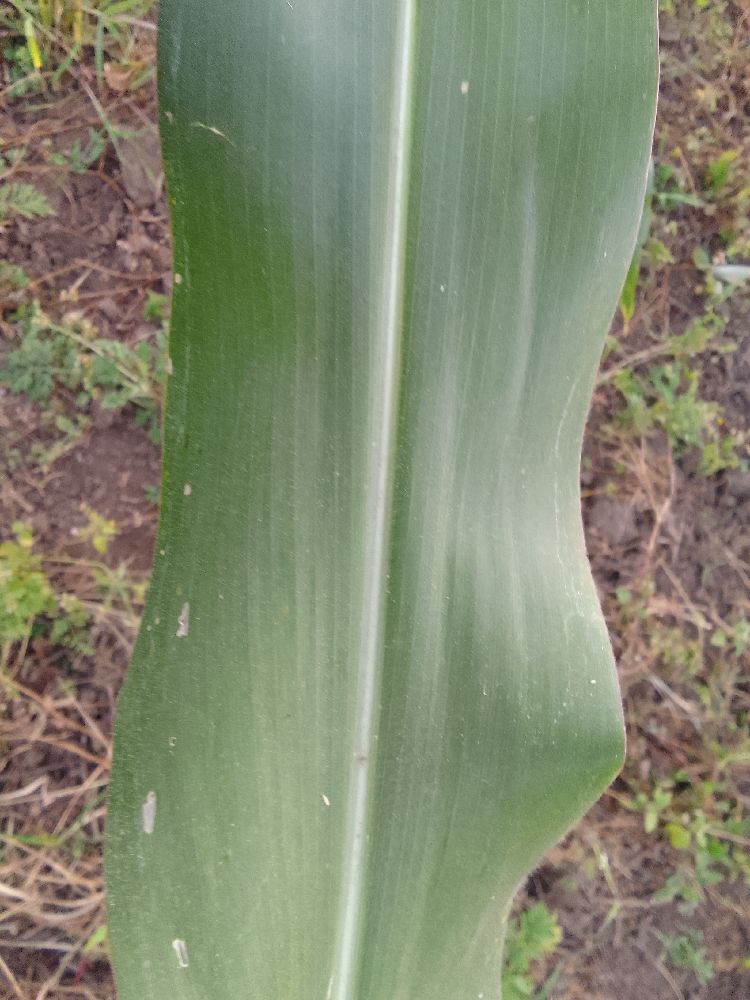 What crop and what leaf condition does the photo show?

maize, healthy
